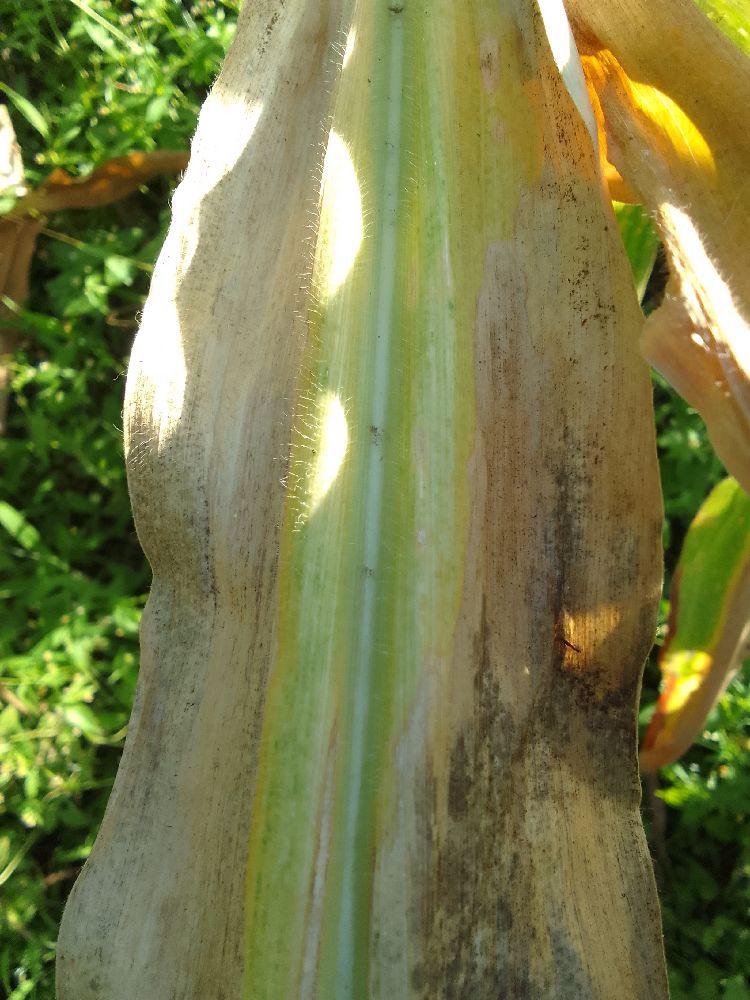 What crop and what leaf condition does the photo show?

maize, maize lethal necrosis
